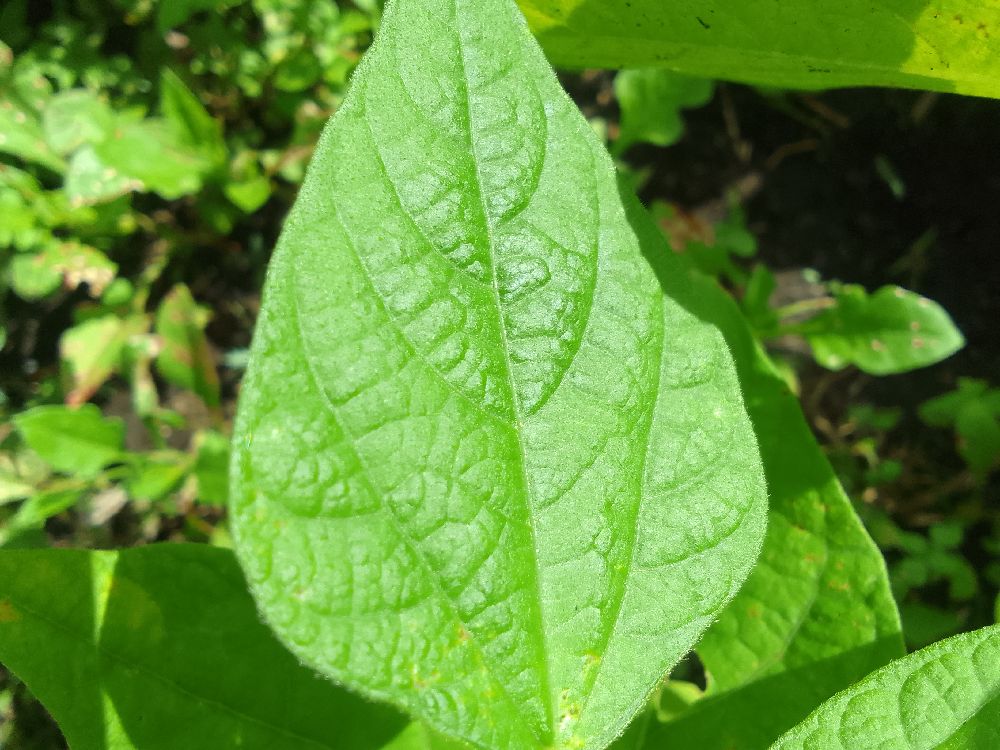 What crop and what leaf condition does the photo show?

common bean, healthy
